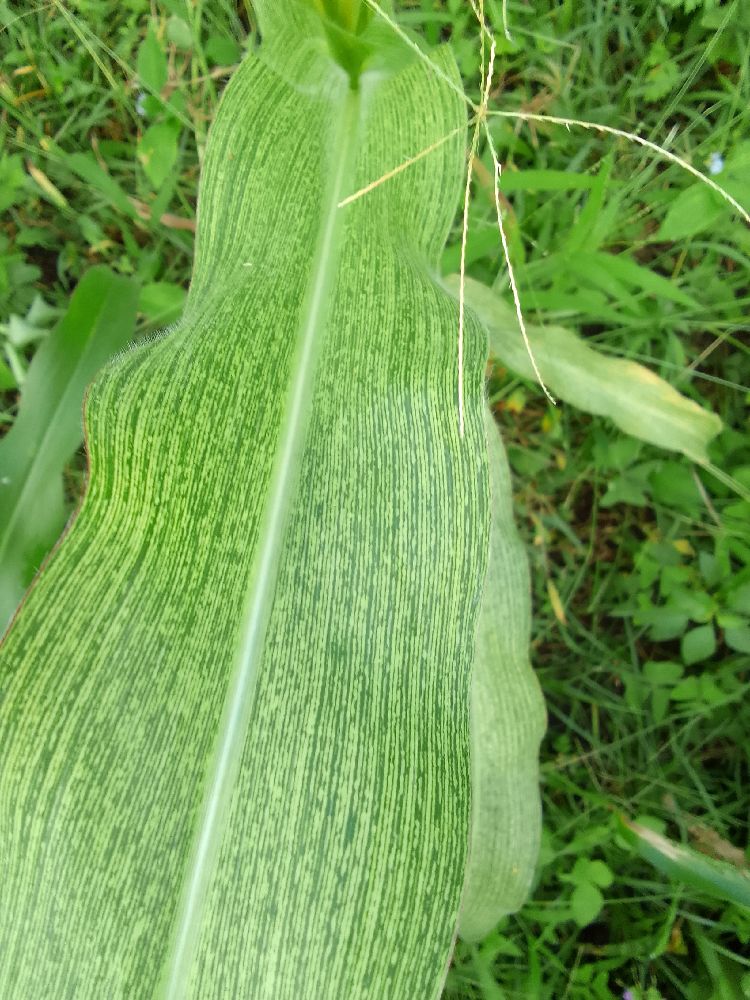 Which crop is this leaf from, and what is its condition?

maize, maize streak virus
